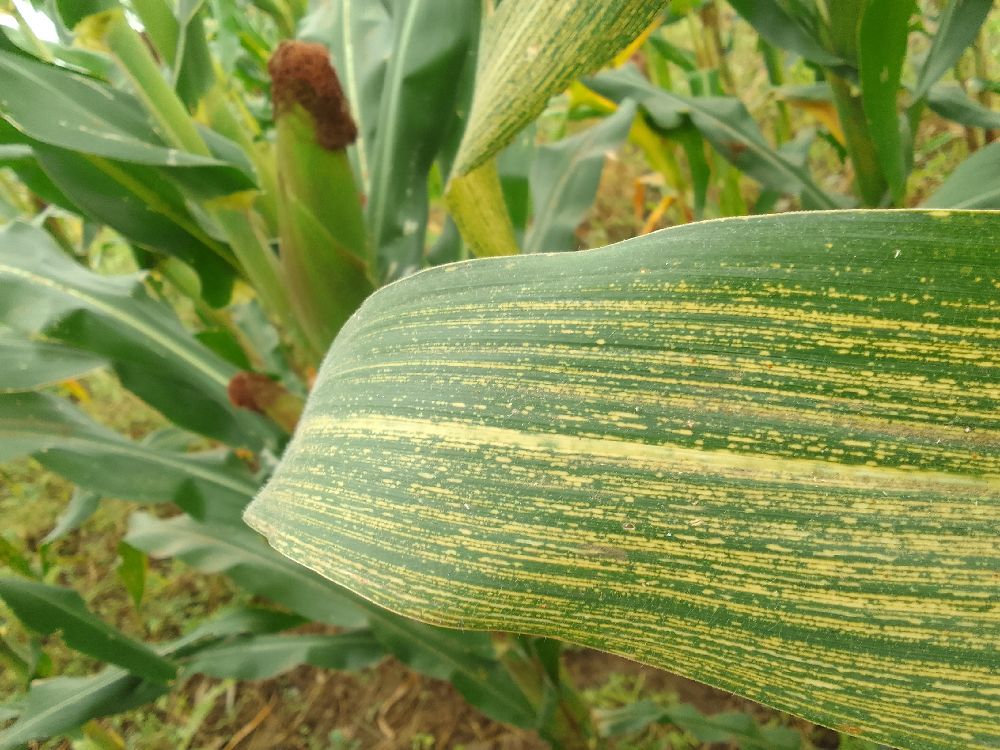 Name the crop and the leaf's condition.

maize, maize streak virus
